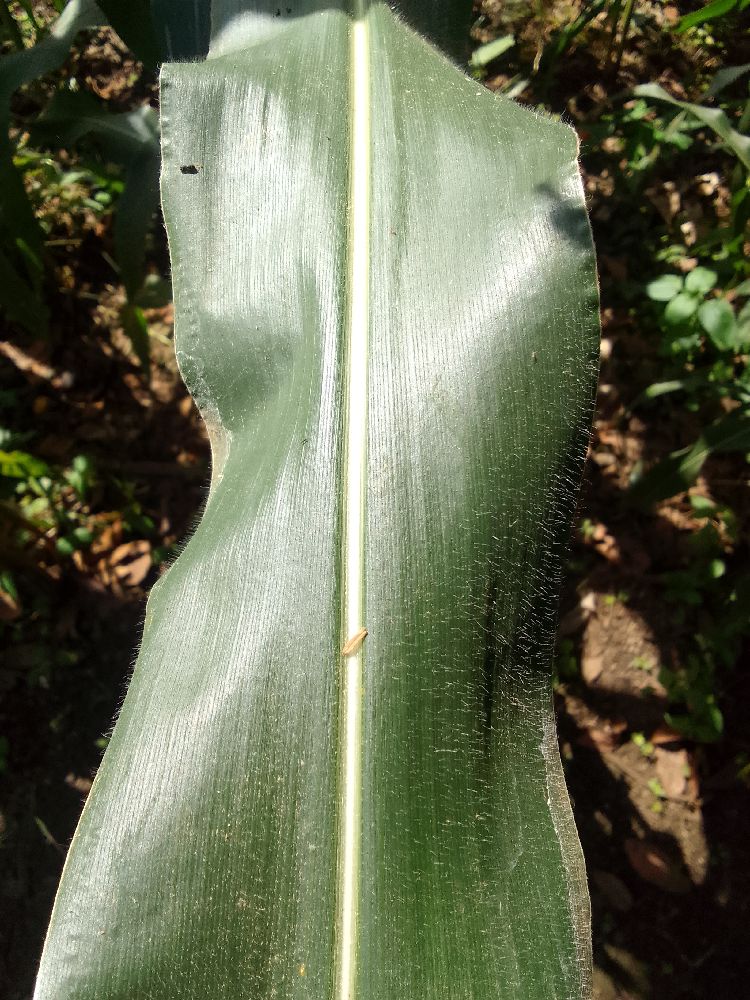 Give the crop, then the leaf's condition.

maize, healthy
